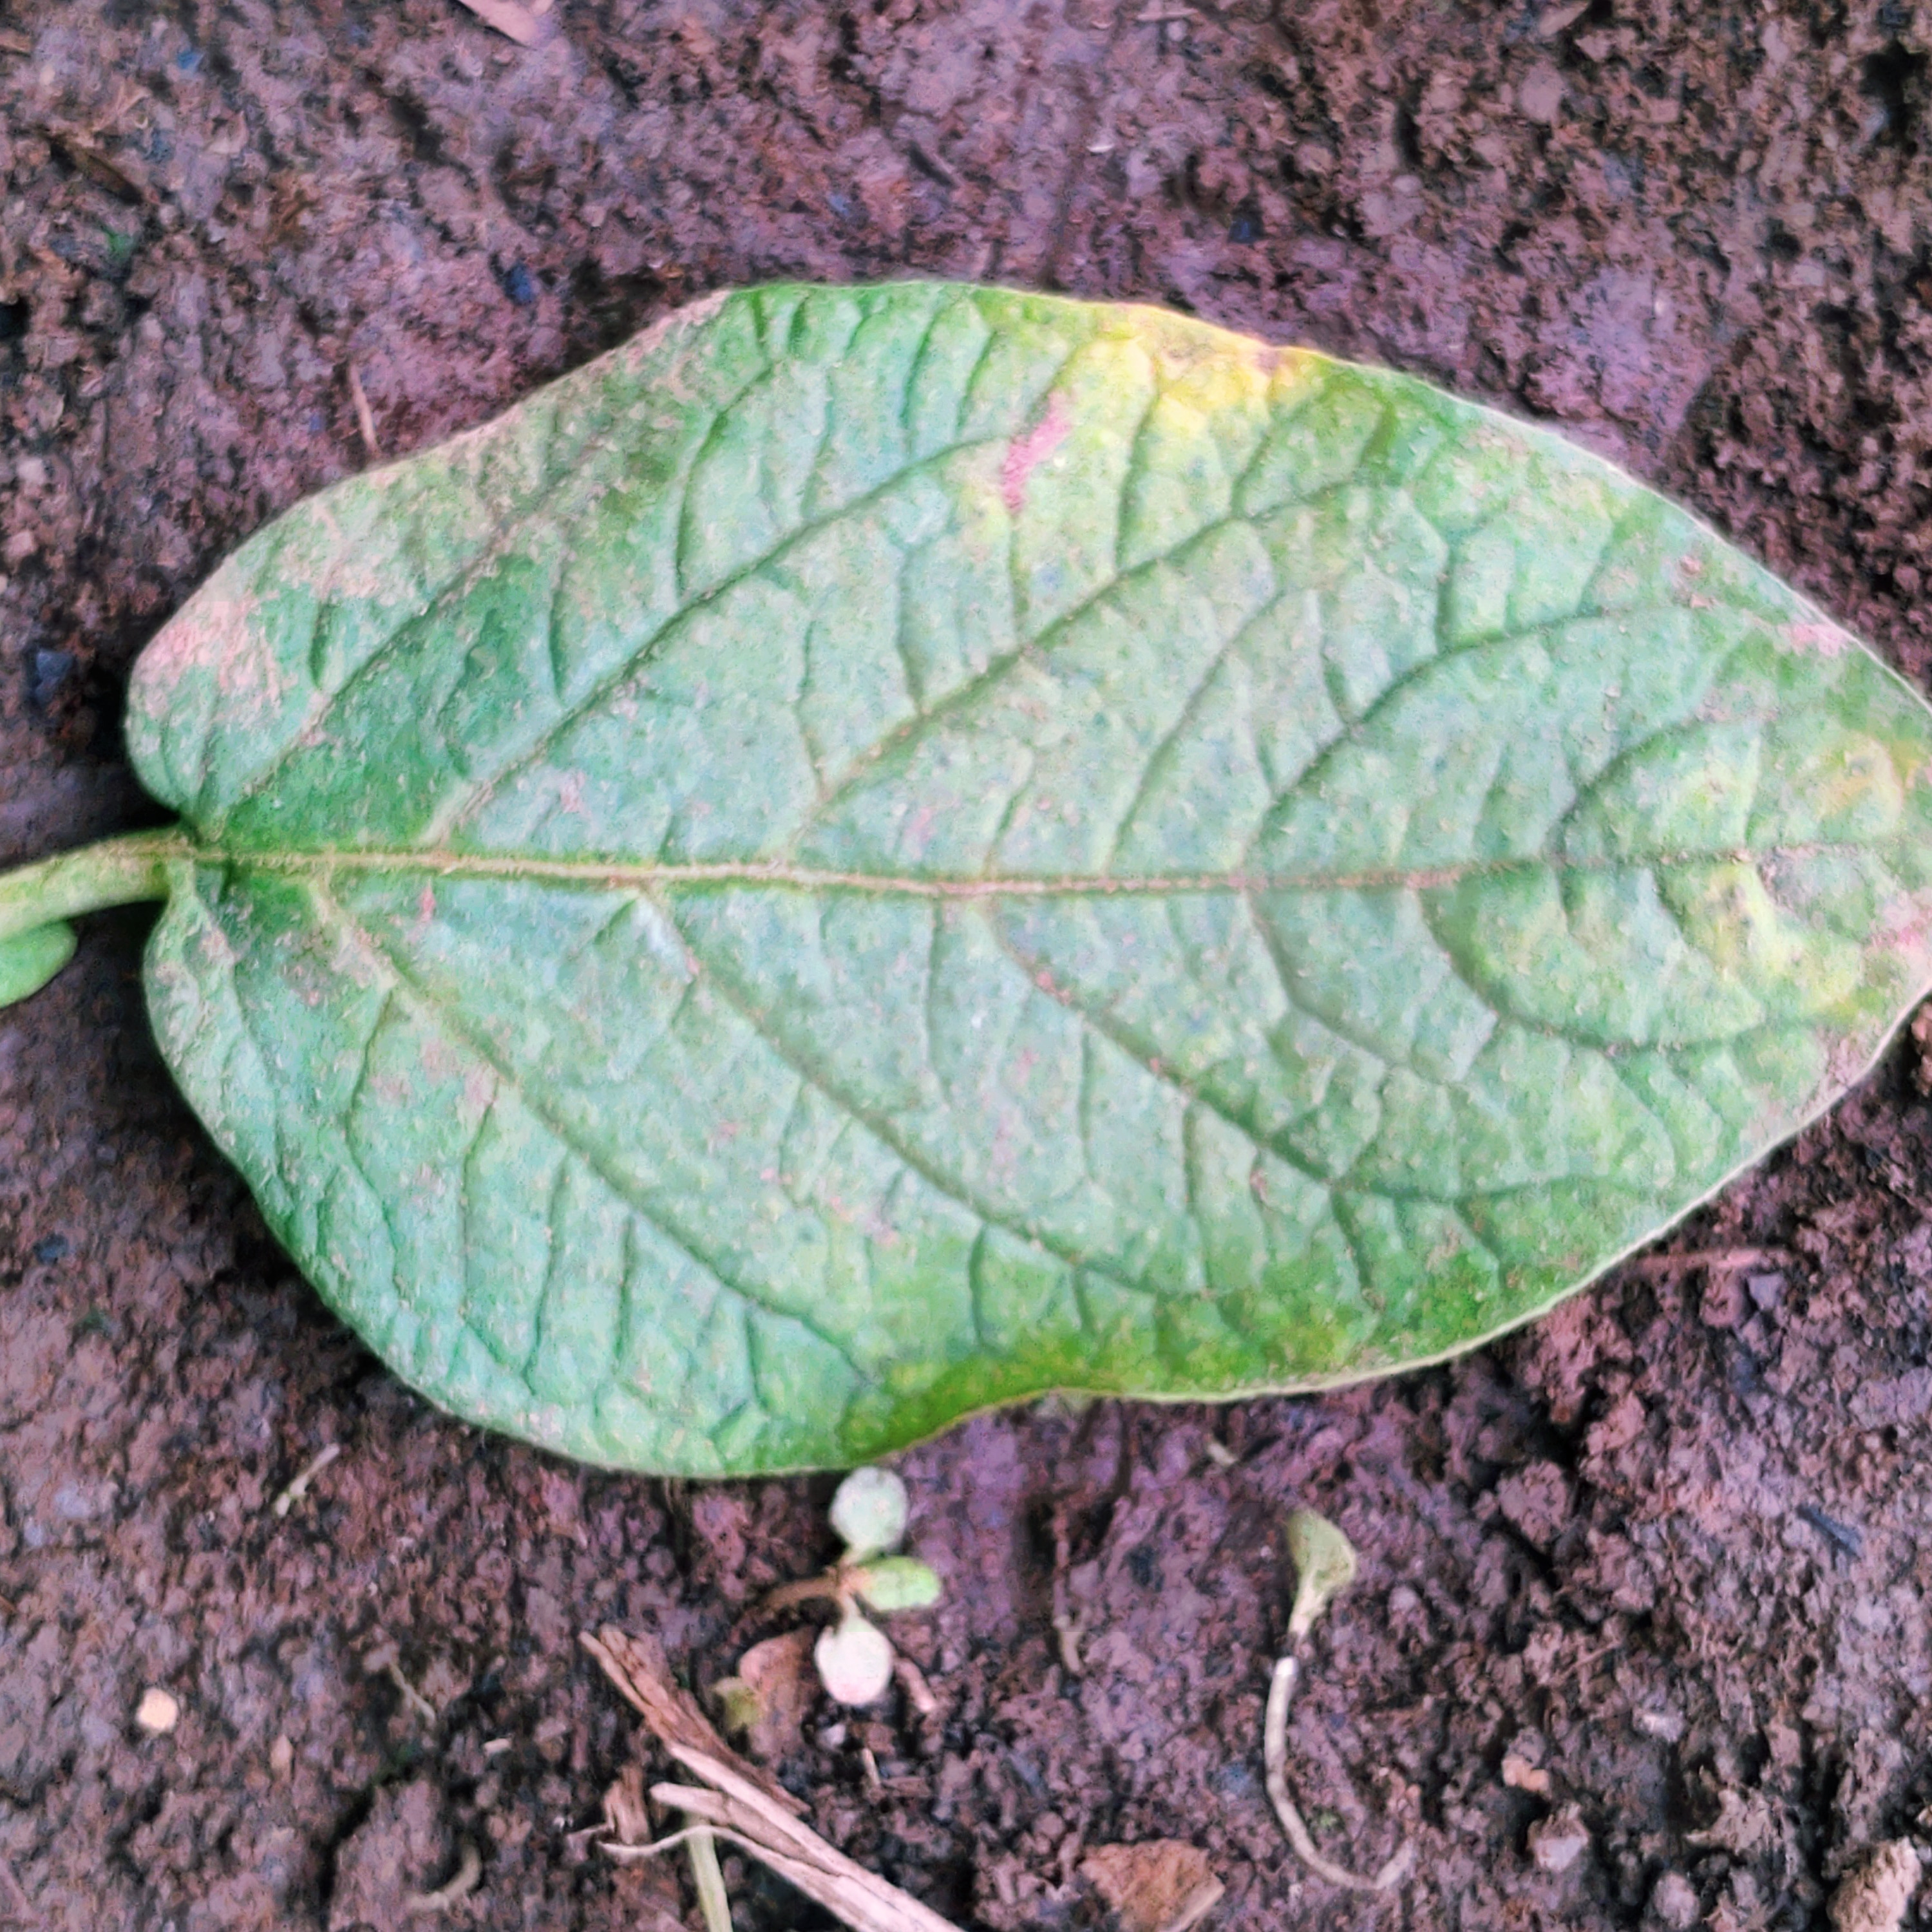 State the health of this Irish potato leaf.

late blight
